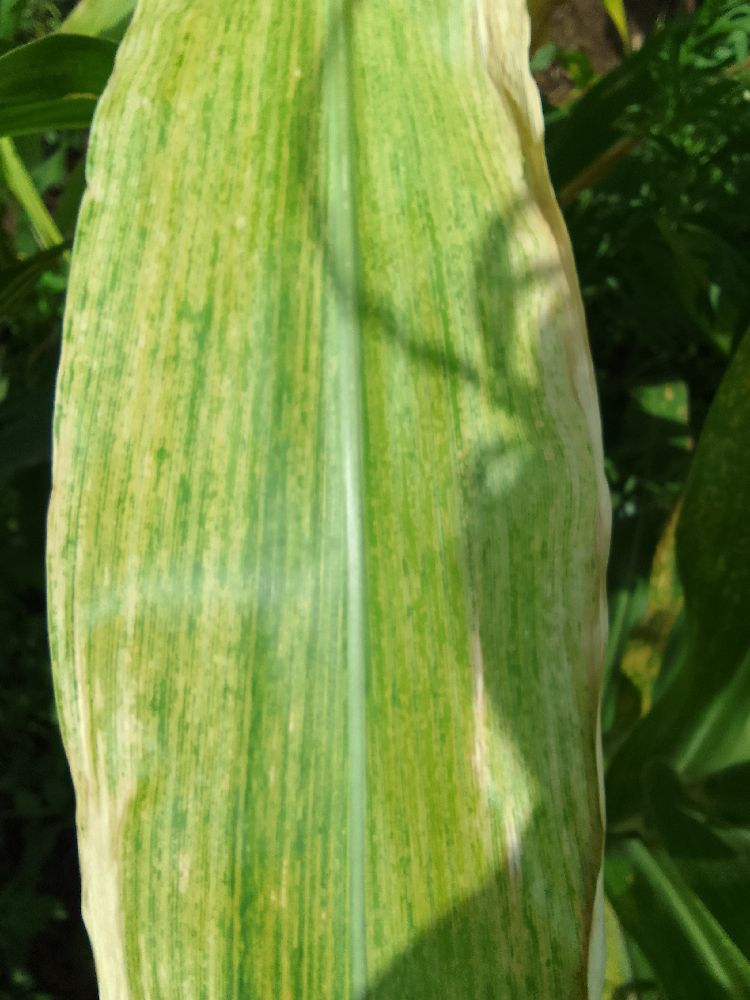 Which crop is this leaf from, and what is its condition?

maize, maize lethal necrosis
